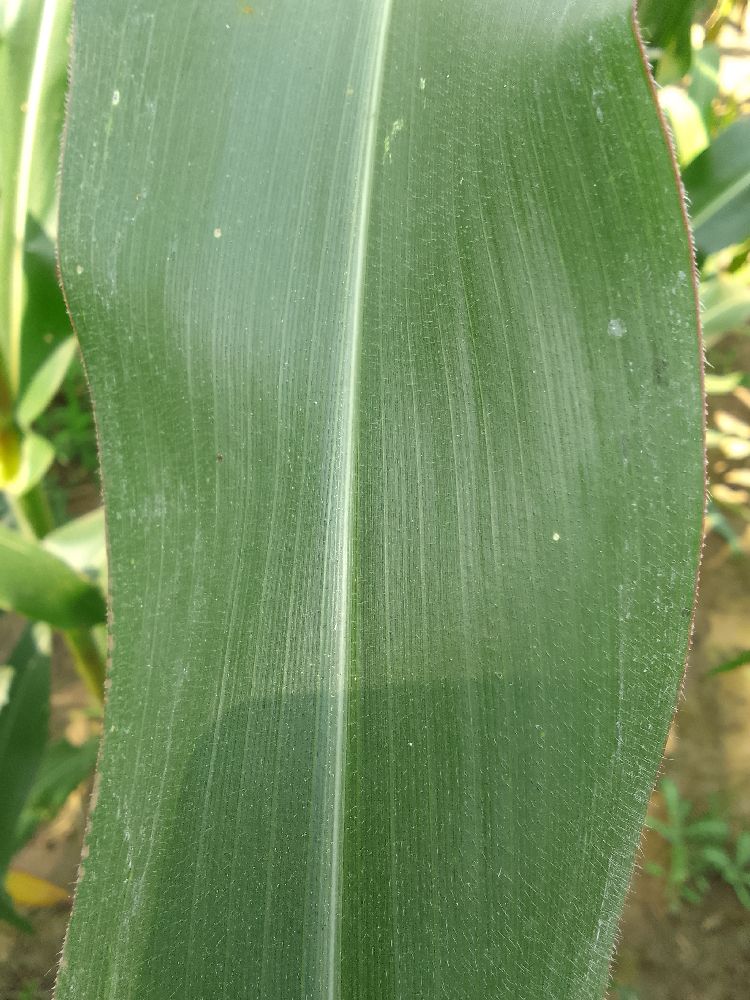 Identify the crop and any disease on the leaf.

maize, healthy
